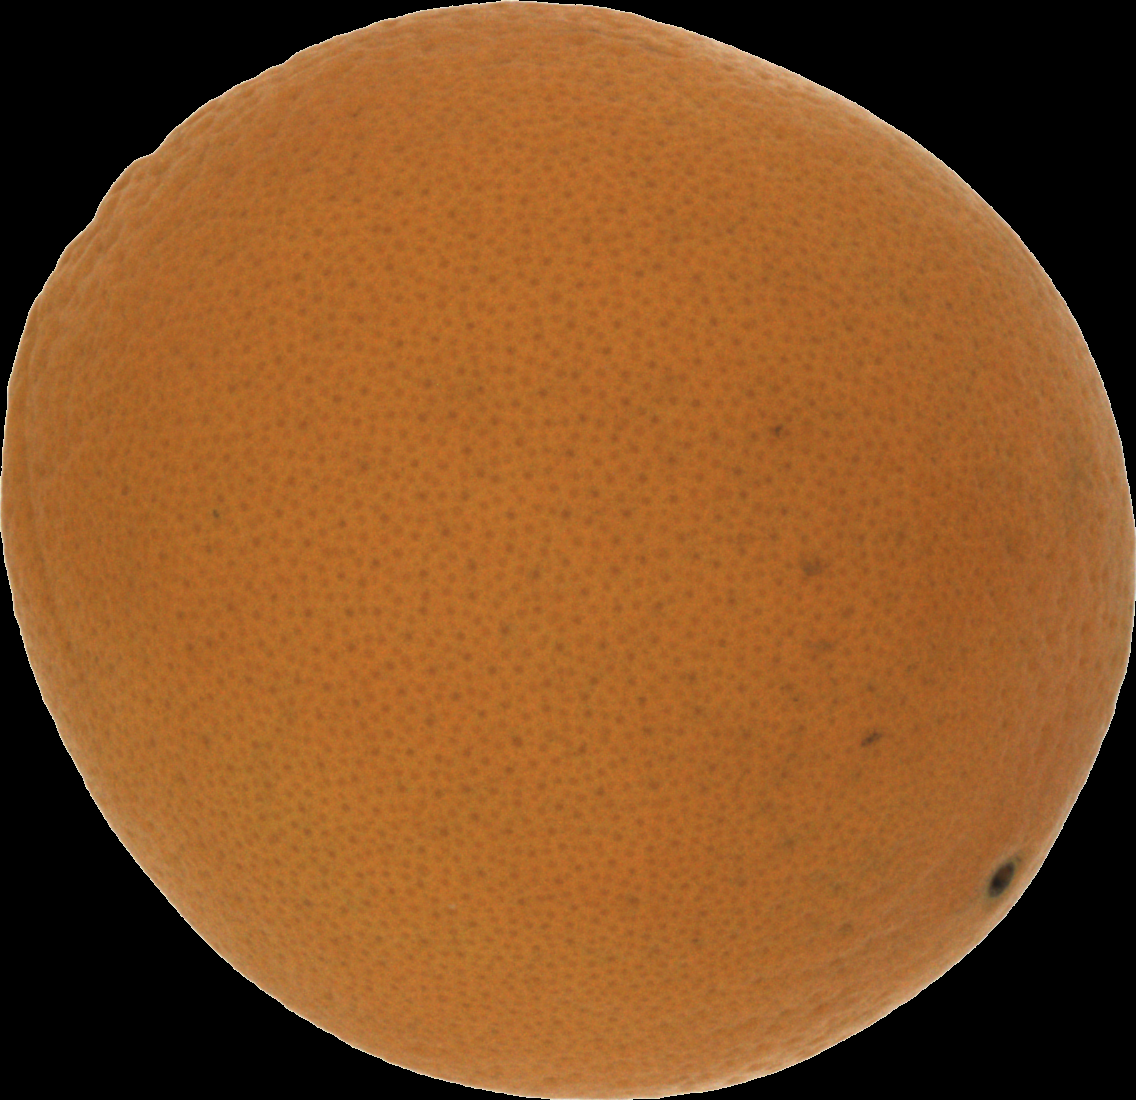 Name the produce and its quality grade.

orange, good
